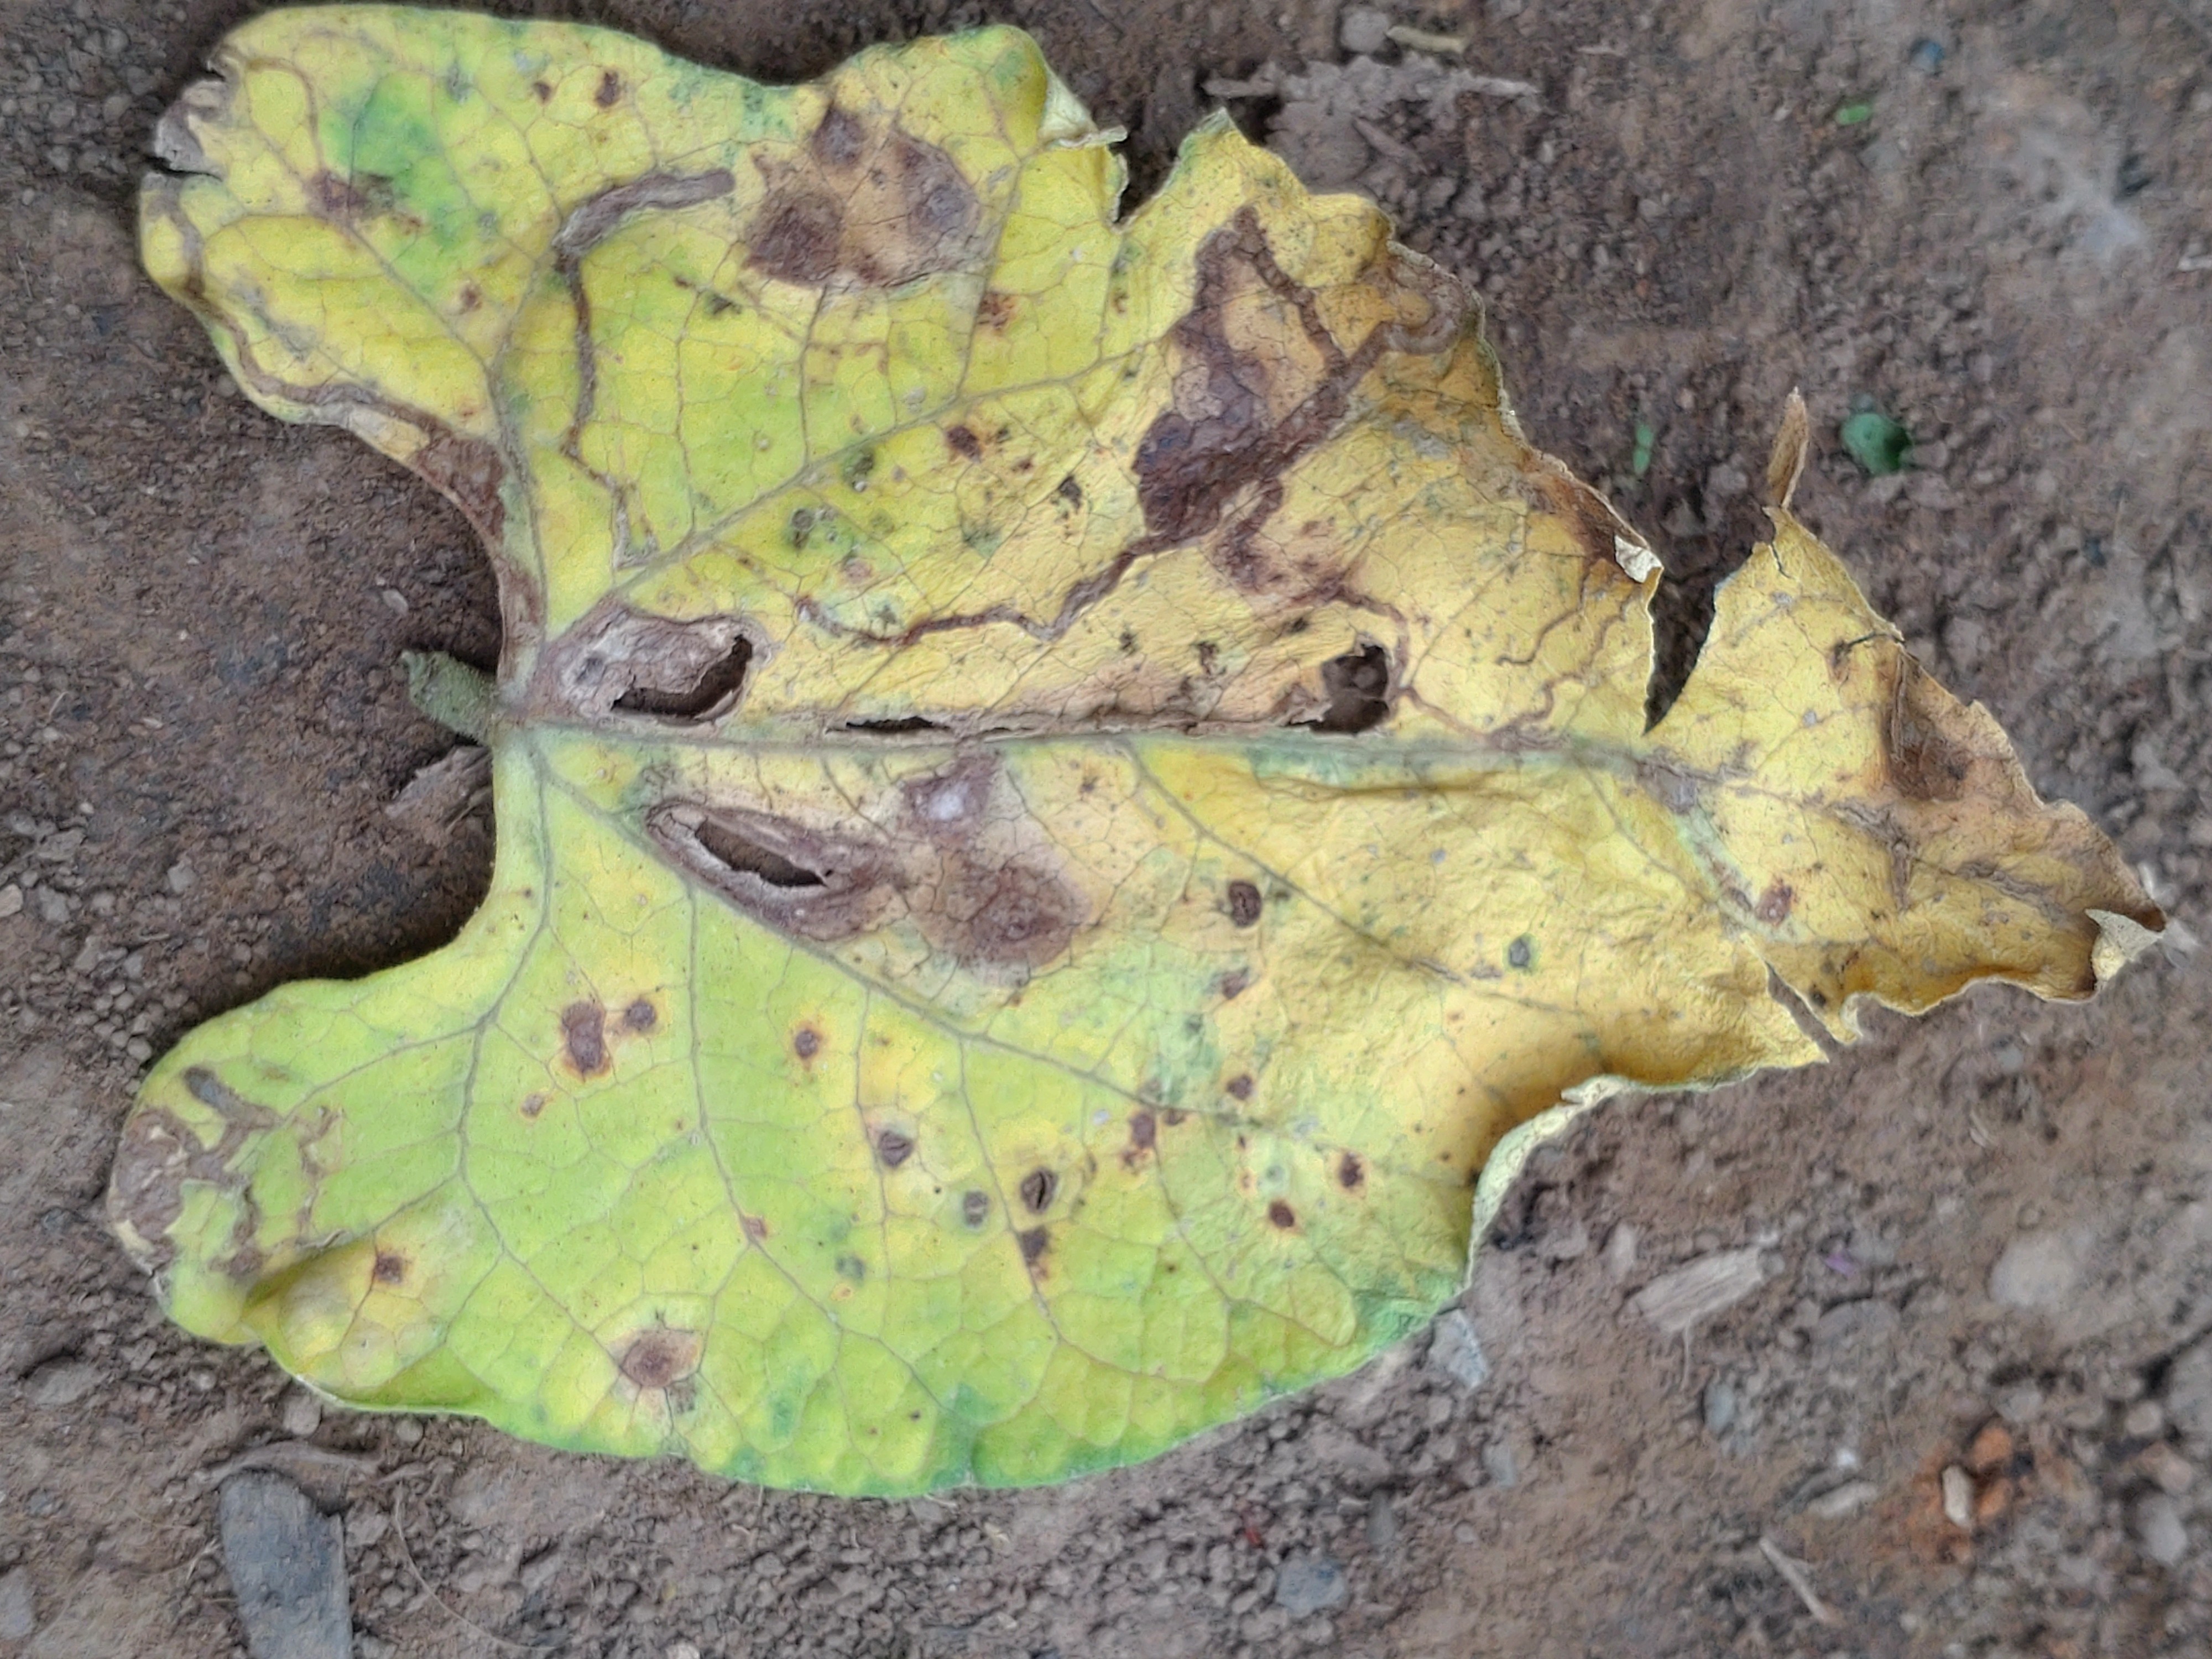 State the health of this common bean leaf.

anthracnose
